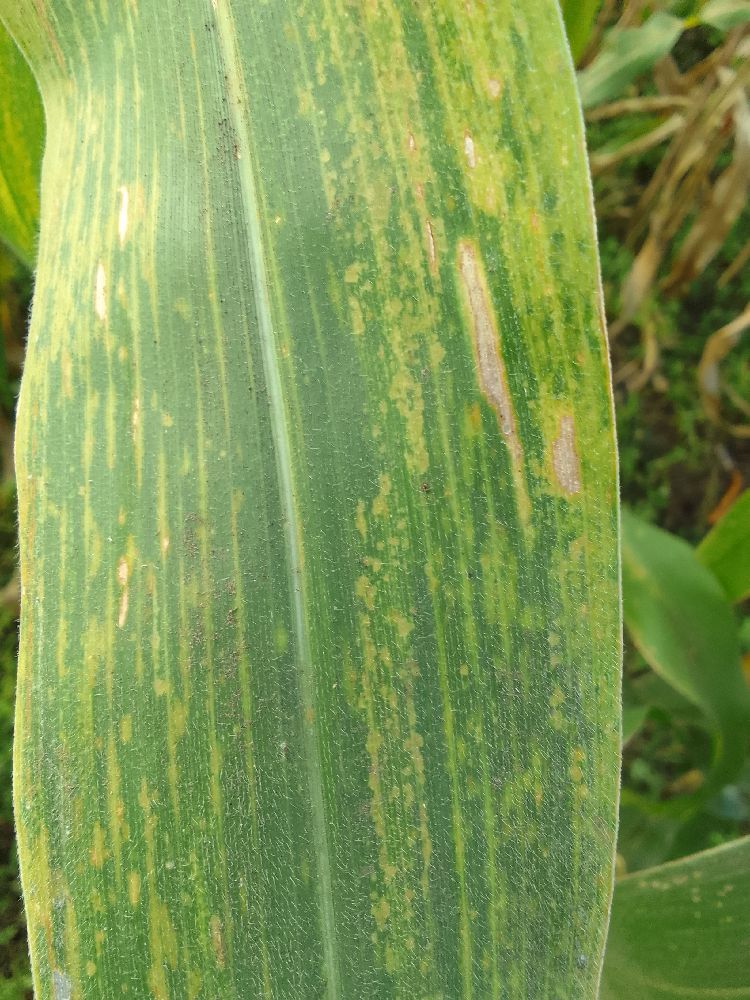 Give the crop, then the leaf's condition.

maize, maize lethal necrosis
